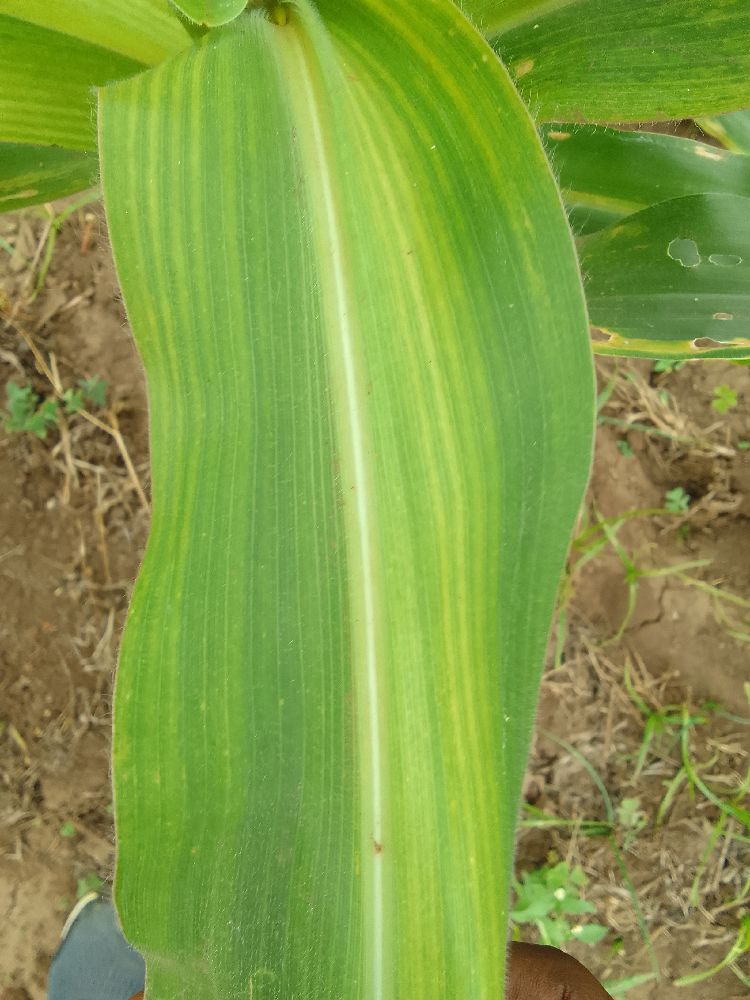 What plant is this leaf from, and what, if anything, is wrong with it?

maize, maize lethal necrosis
